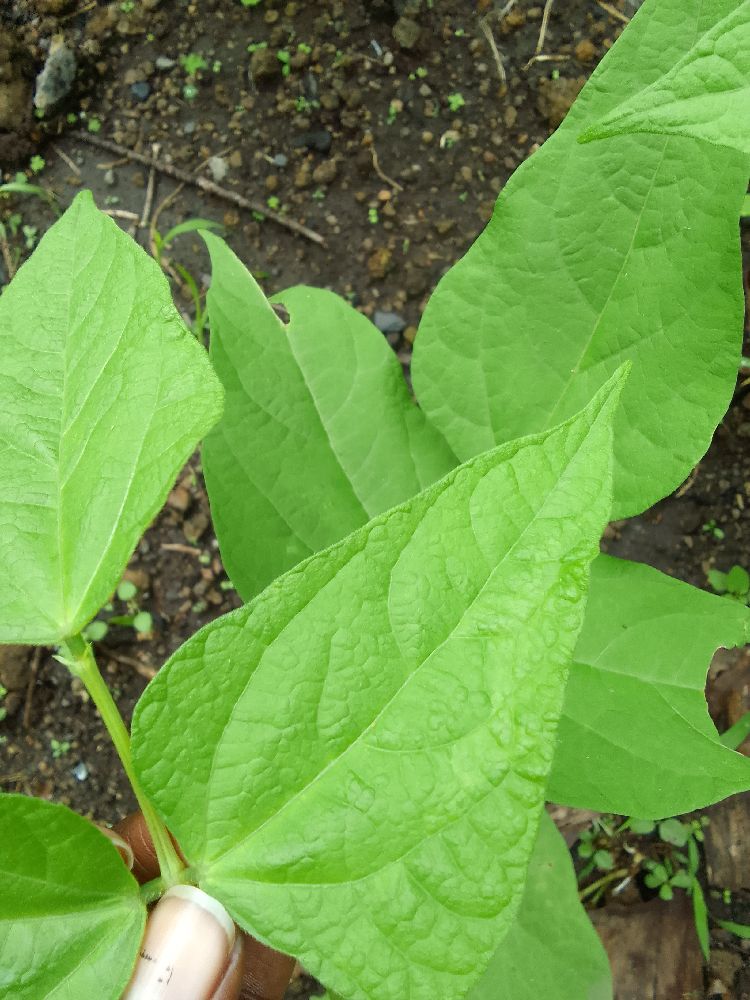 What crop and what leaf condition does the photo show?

common bean, healthy
